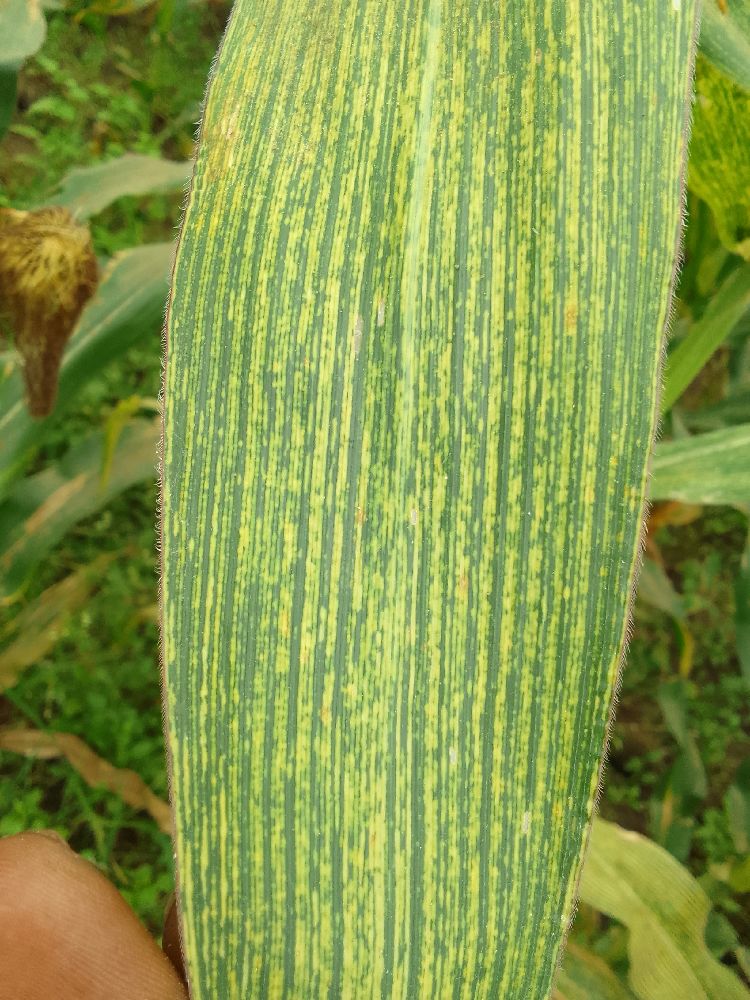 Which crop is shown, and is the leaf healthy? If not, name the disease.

maize, maize streak virus
